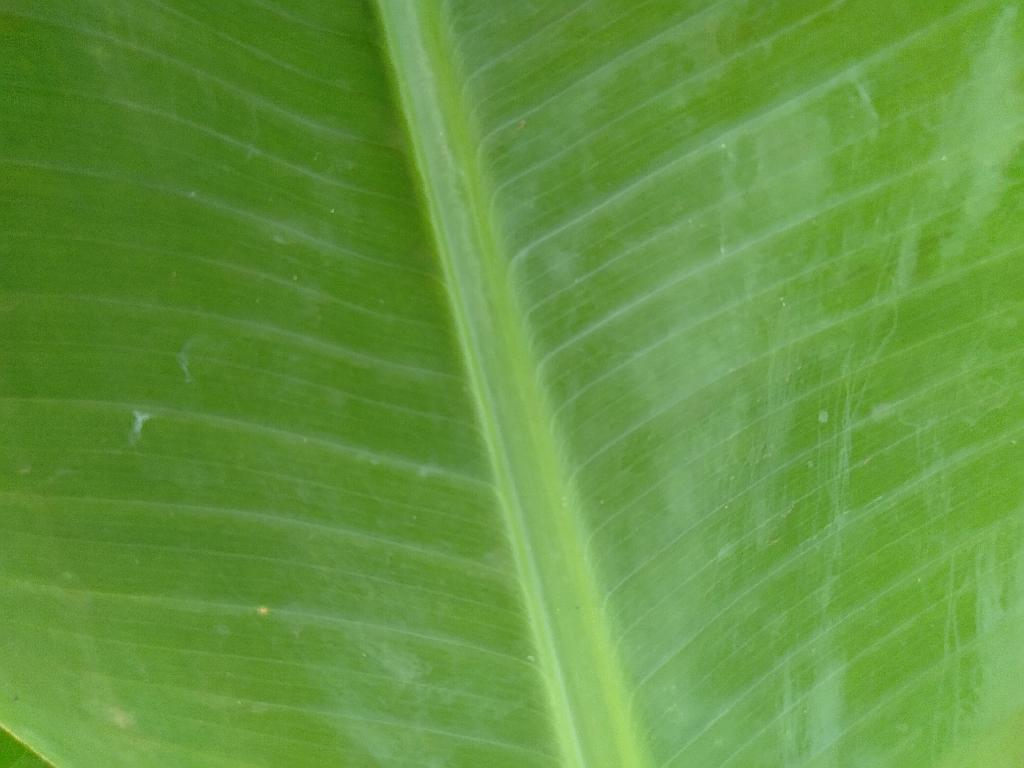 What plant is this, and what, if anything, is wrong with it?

banana, healthy
